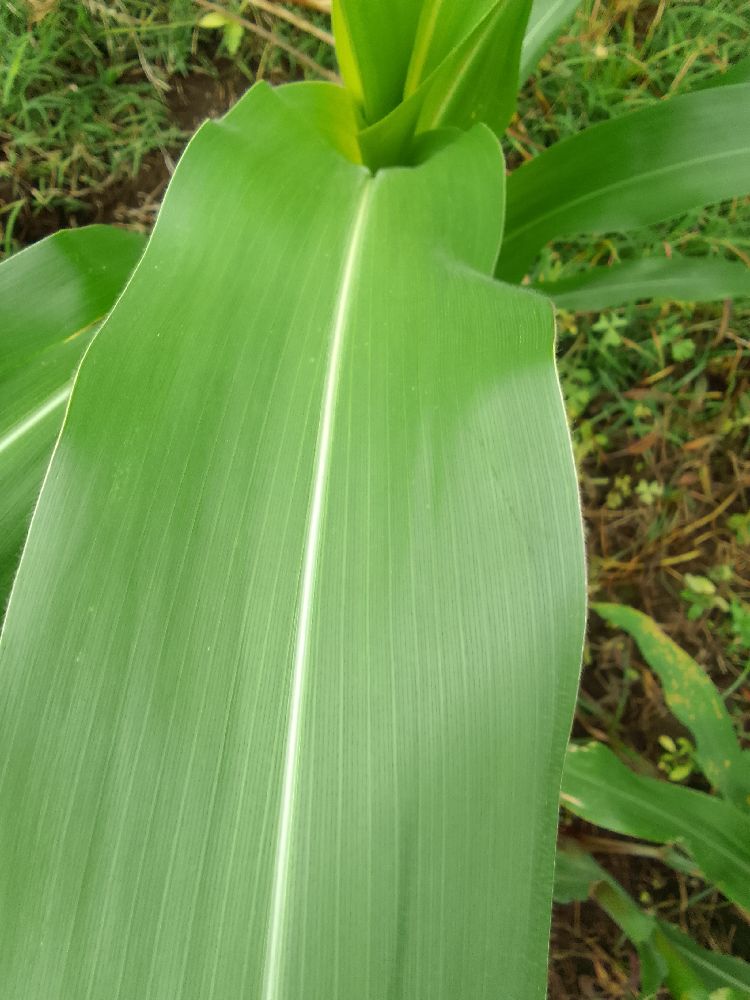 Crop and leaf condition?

maize, healthy
